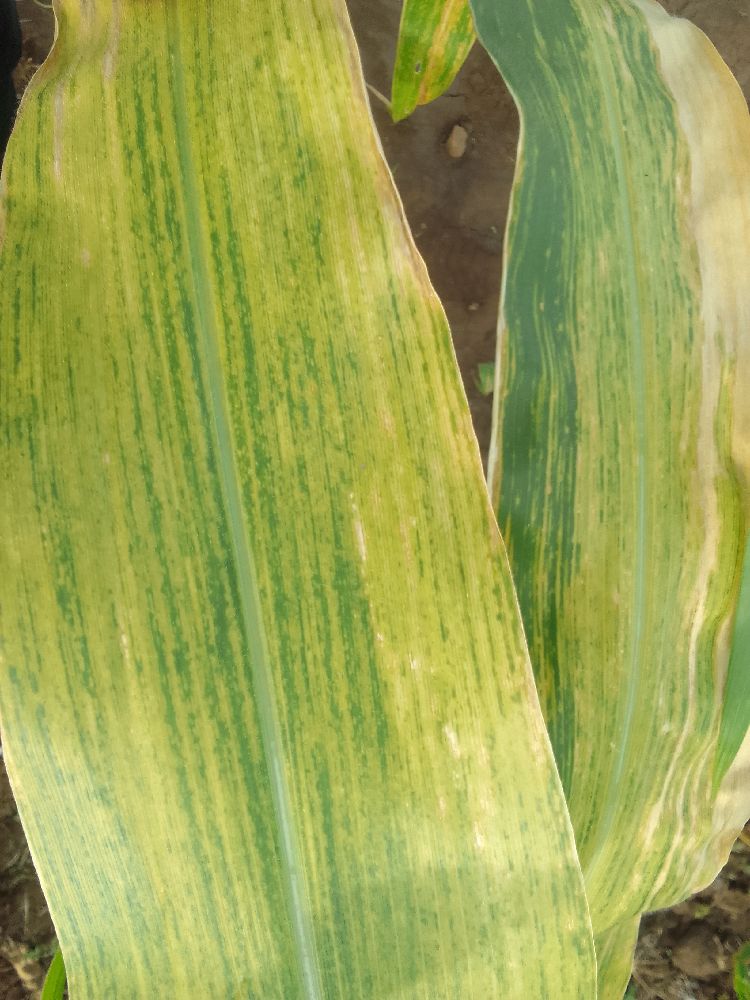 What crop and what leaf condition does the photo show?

maize, maize lethal necrosis
